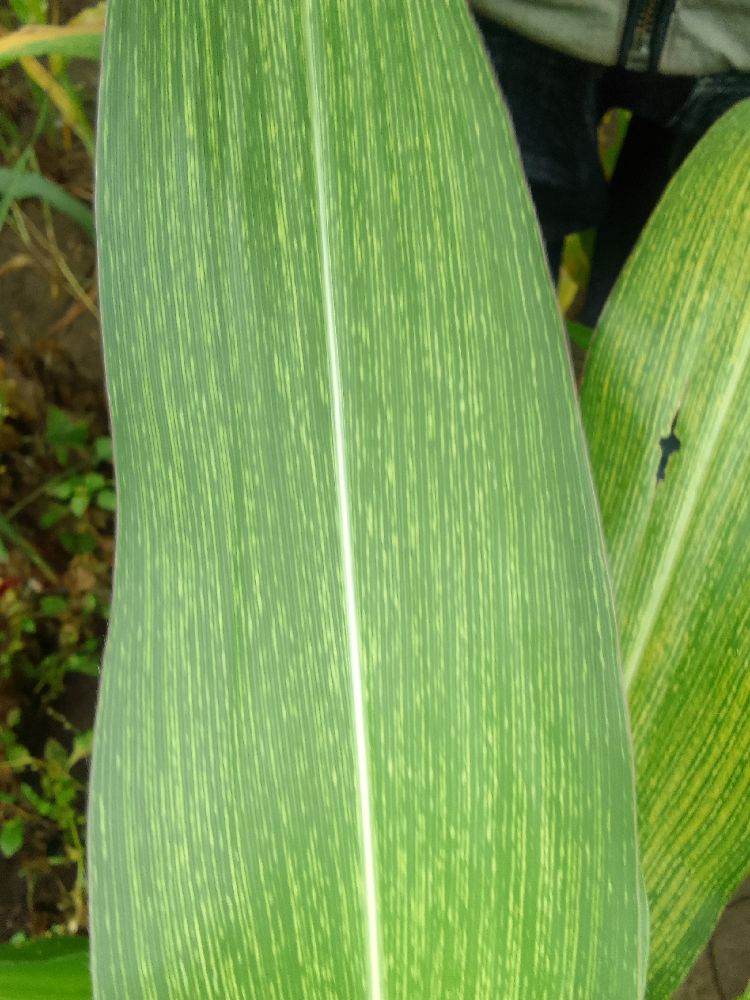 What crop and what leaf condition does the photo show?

maize, maize streak virus
